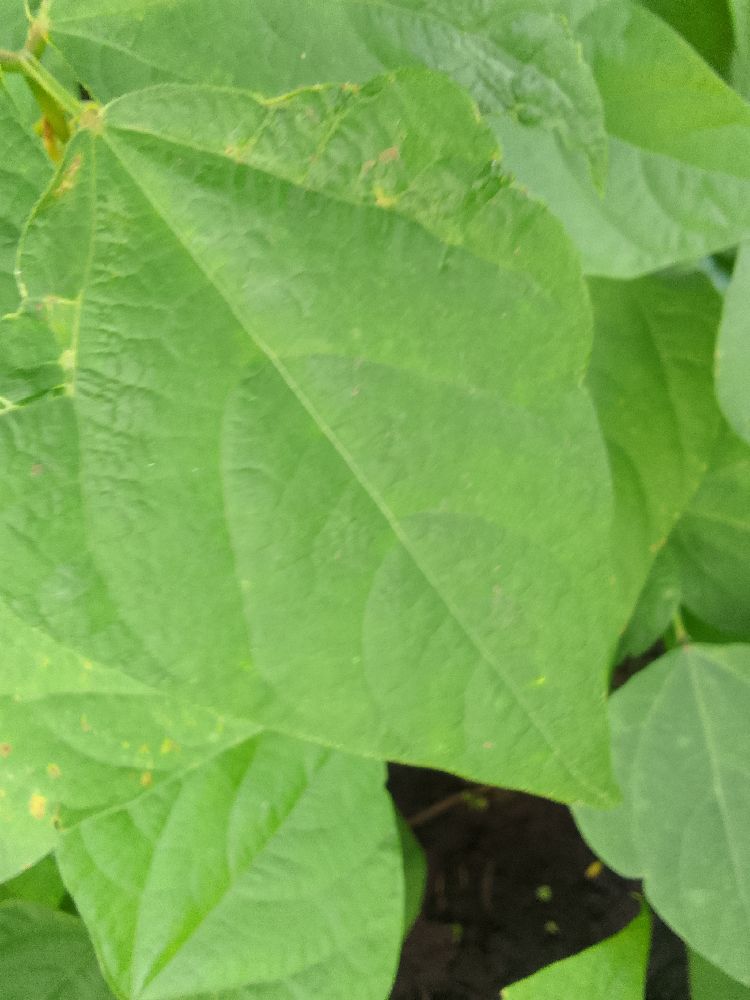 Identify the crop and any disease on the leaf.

common bean, healthy
